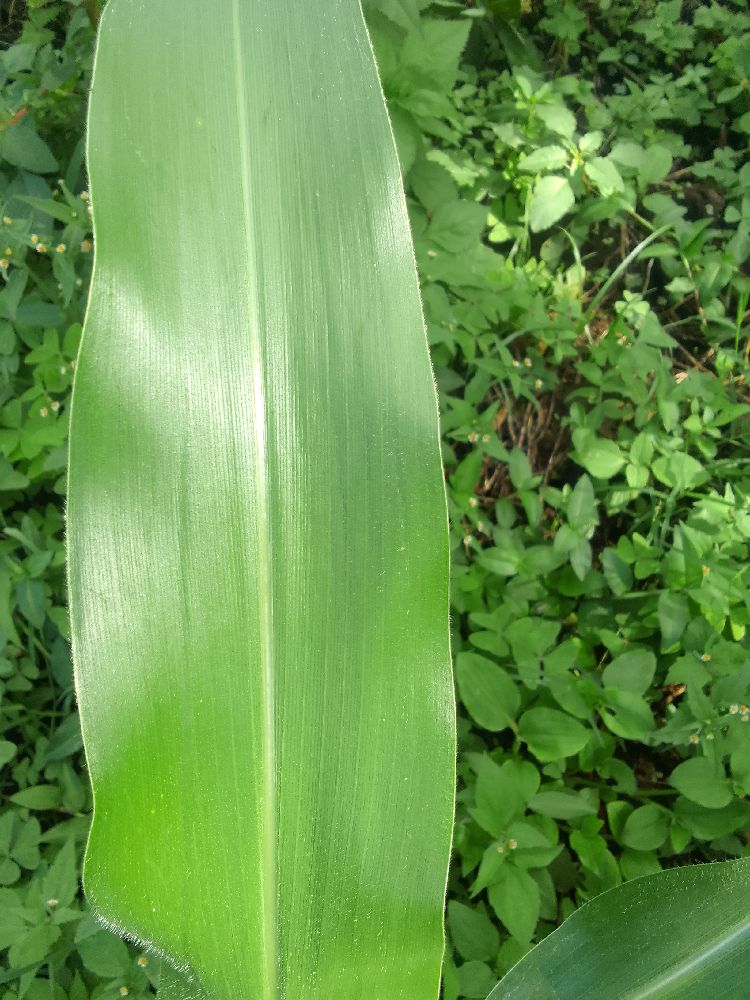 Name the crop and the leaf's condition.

maize, healthy
